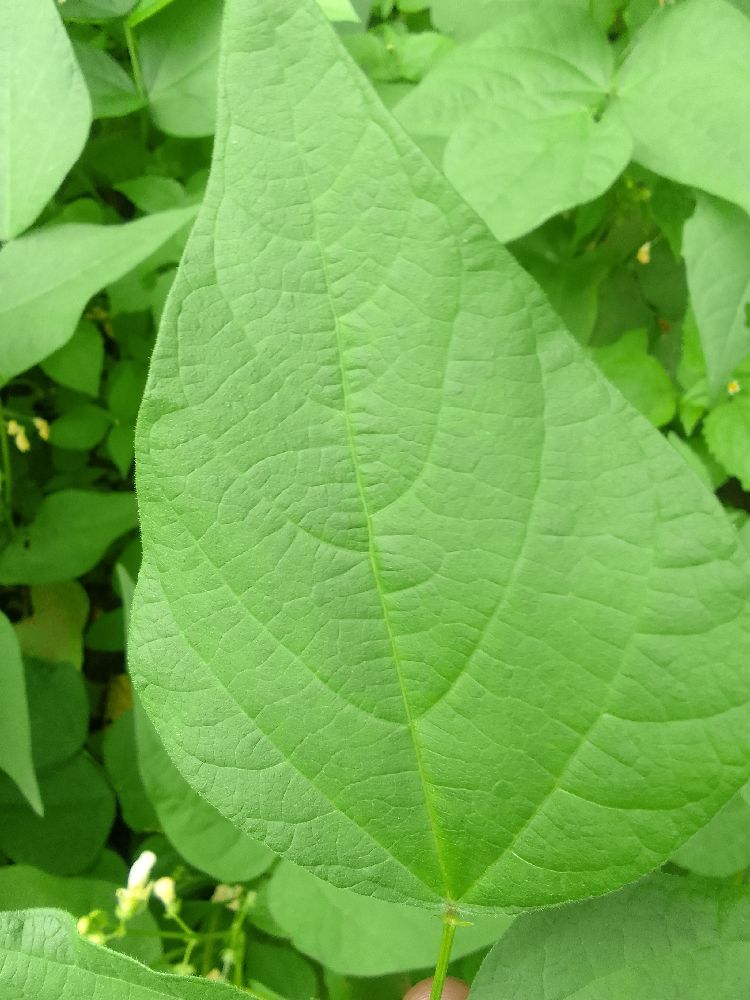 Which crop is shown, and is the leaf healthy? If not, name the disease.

common bean, healthy
